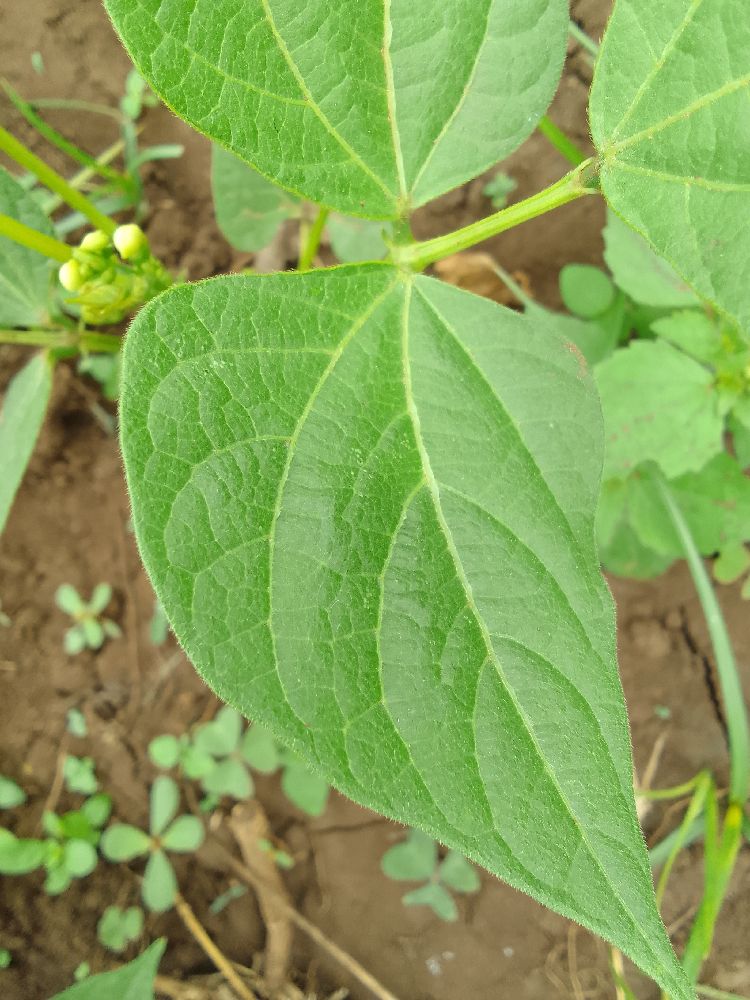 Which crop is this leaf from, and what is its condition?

common bean, healthy
